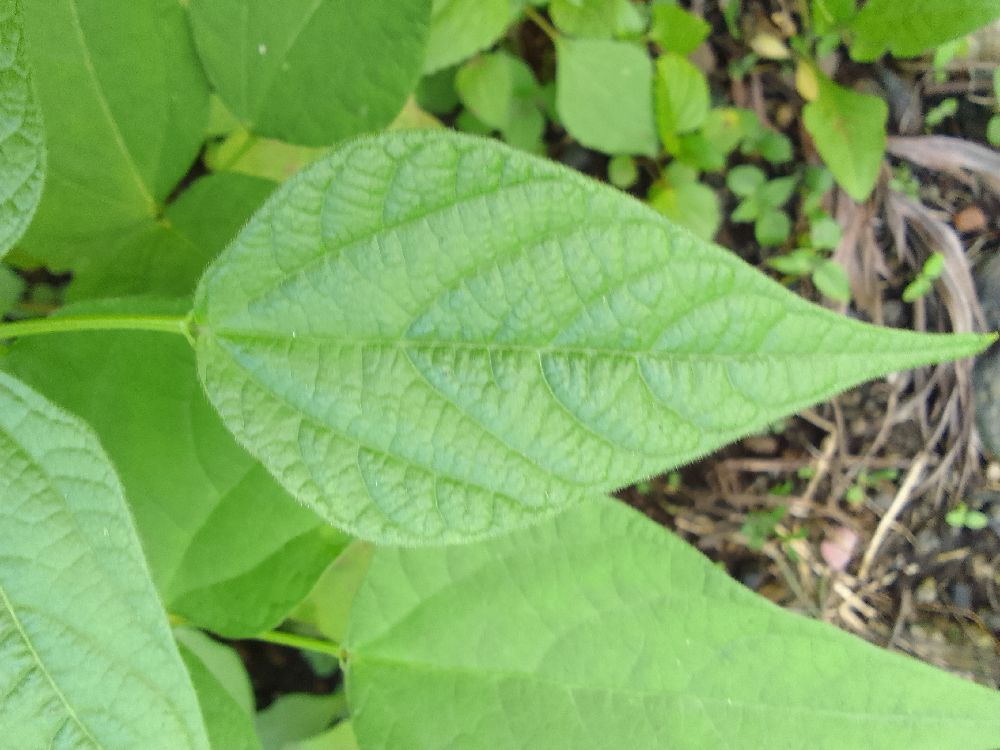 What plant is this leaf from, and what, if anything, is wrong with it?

common bean, healthy
